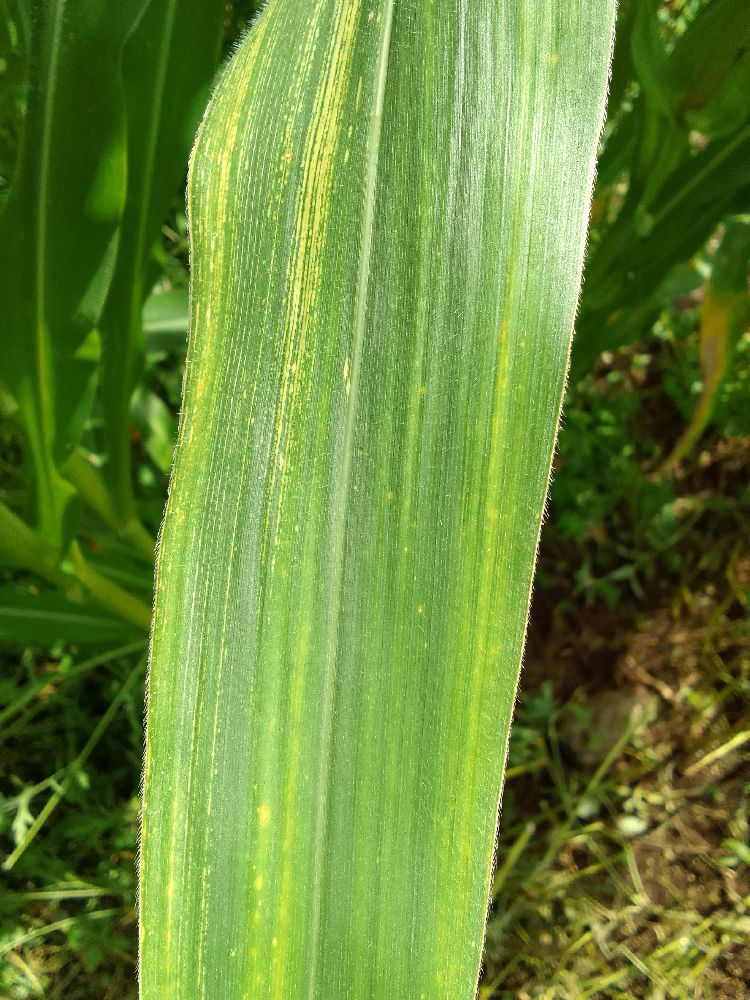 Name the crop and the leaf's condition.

maize, maize streak virus
